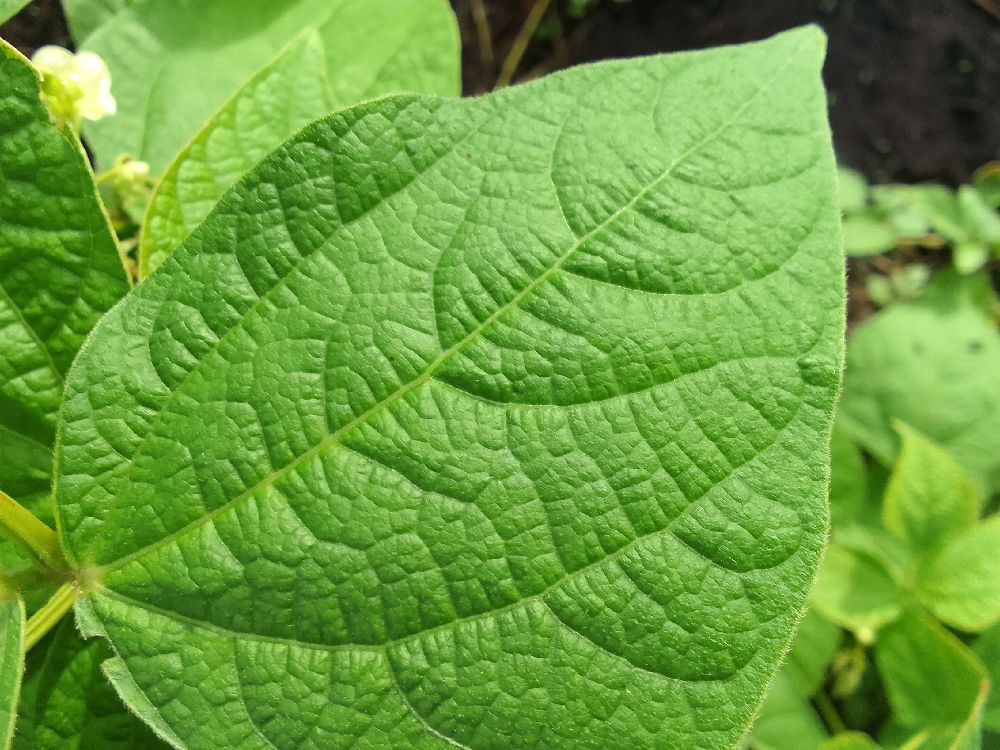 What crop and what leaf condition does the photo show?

common bean, healthy
